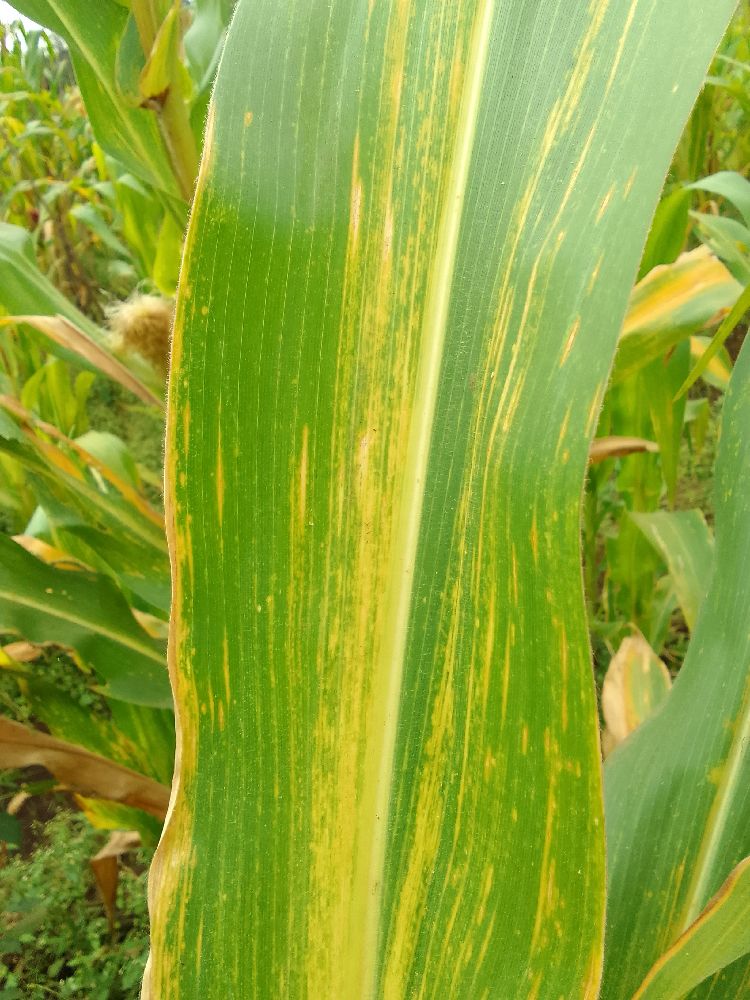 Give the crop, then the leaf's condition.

maize, maize lethal necrosis
